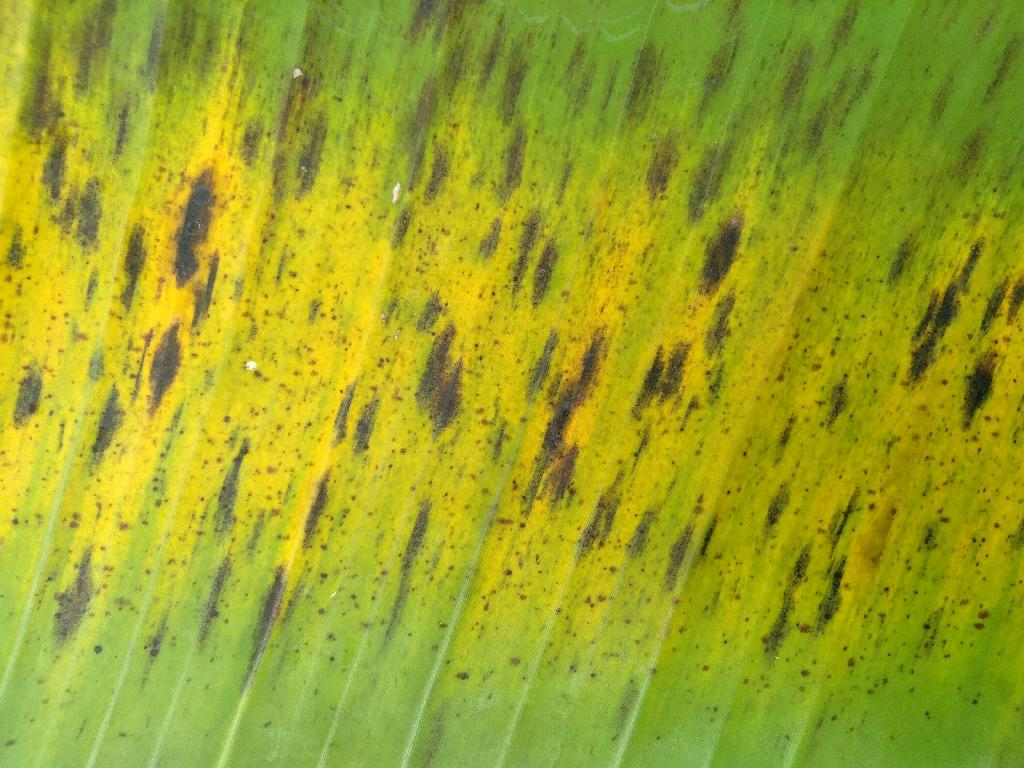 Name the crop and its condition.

banana, black sigatoka
